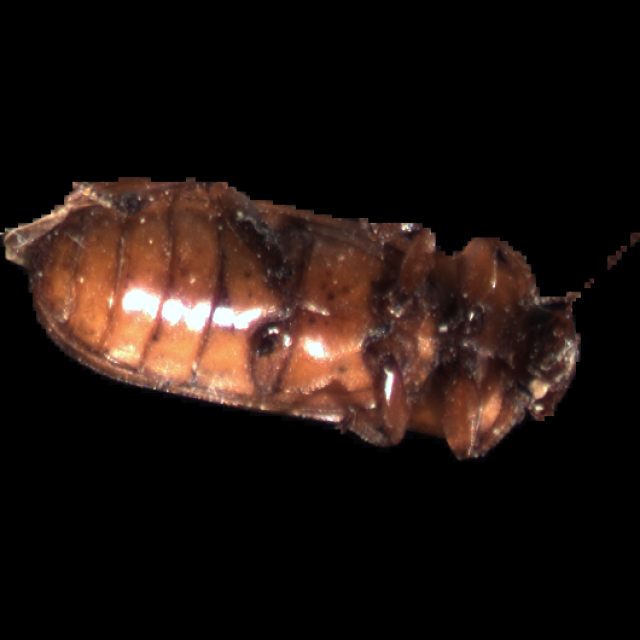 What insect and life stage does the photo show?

mealworm beetle
